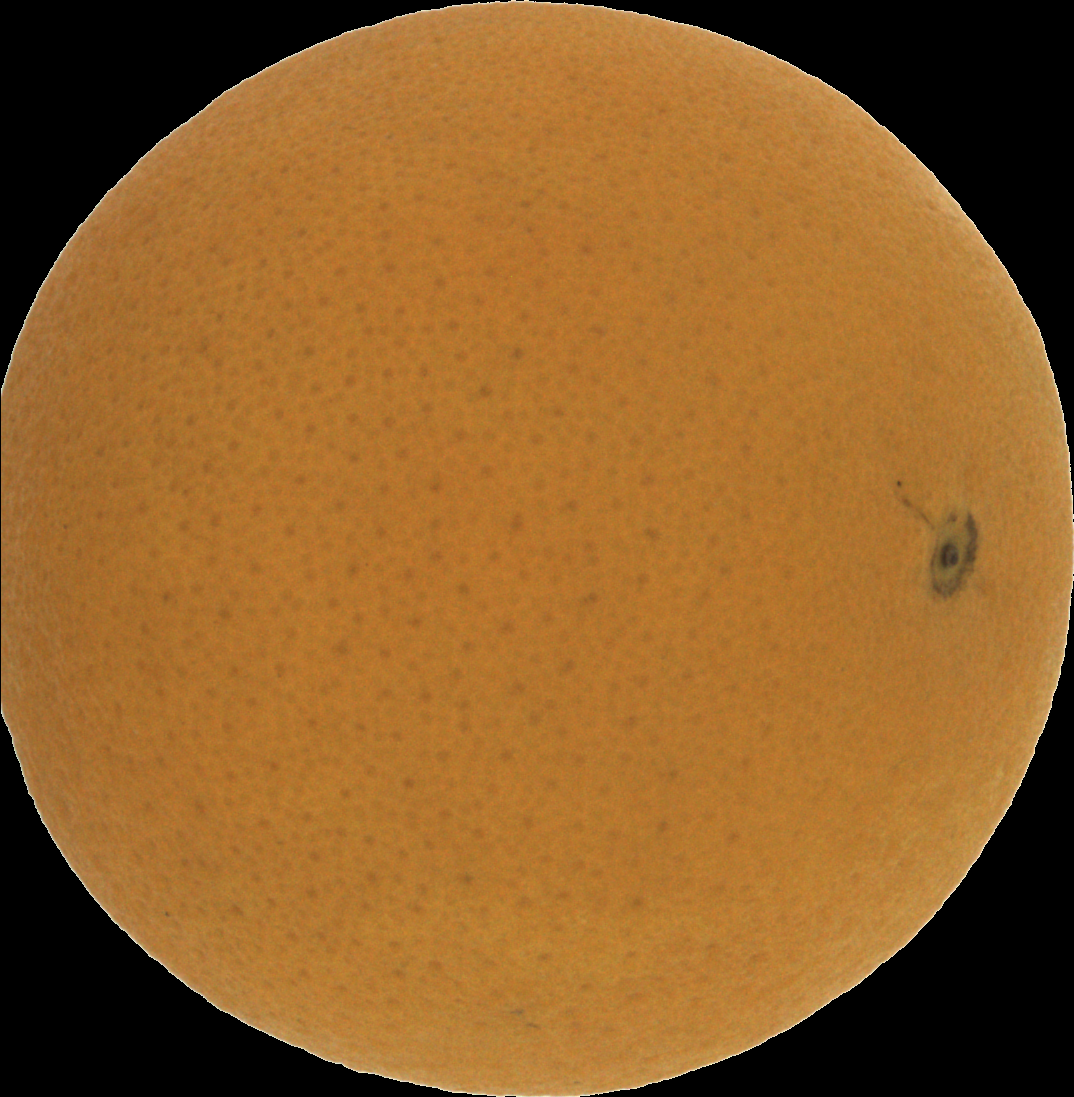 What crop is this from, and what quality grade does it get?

orange, good
